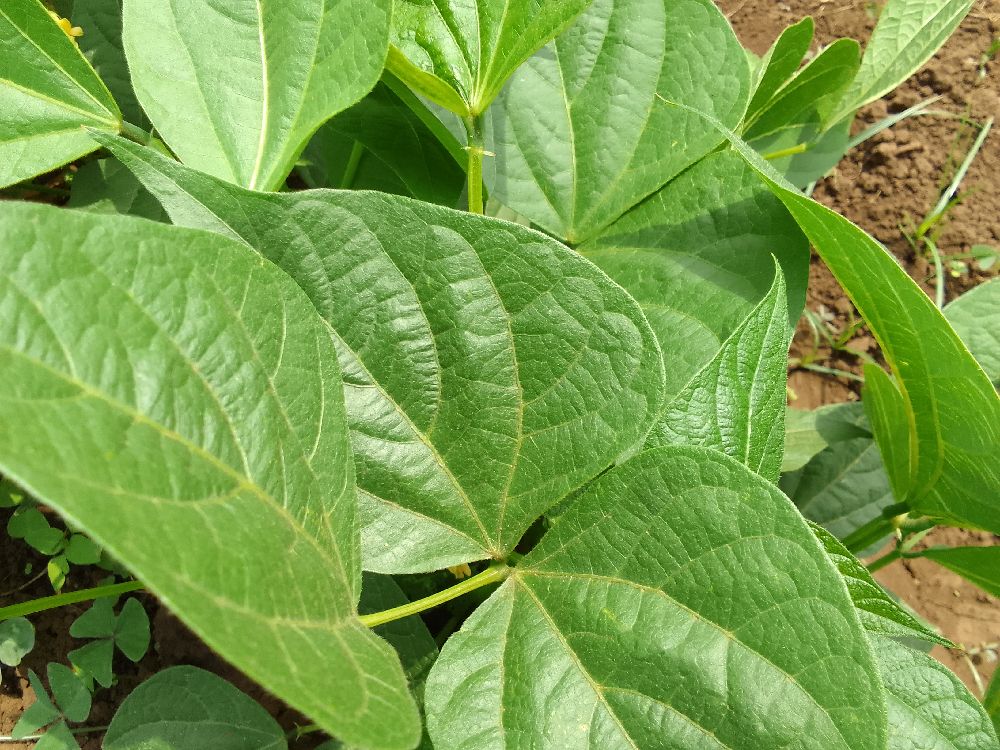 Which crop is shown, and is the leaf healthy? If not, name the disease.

common bean, healthy
